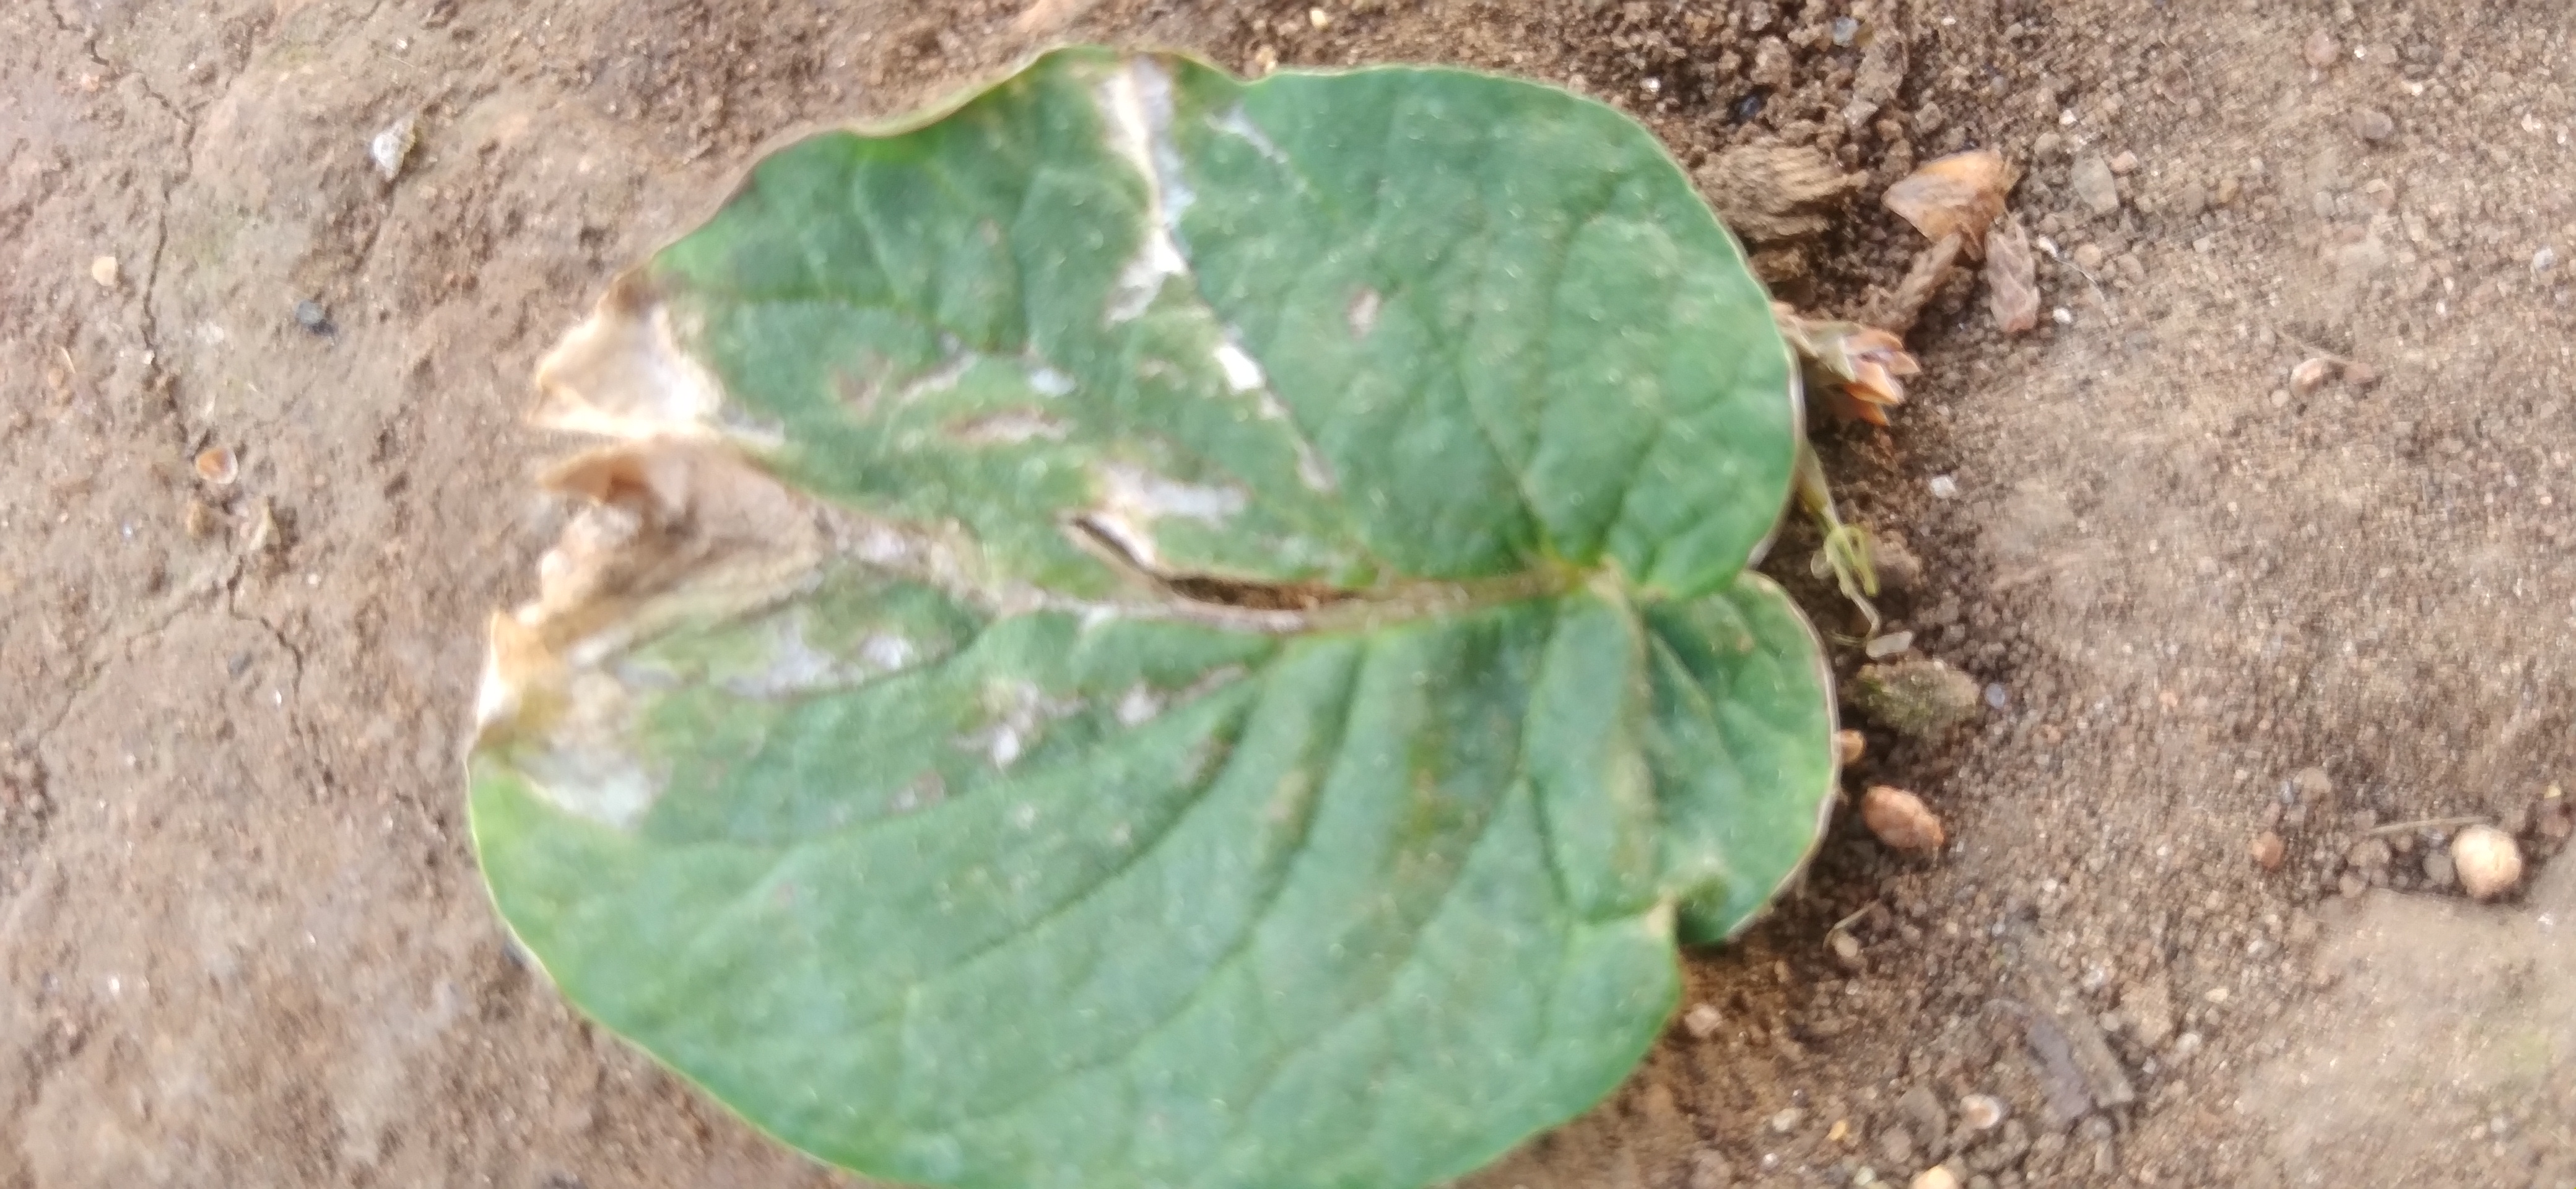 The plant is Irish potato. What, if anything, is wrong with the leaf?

early blight
